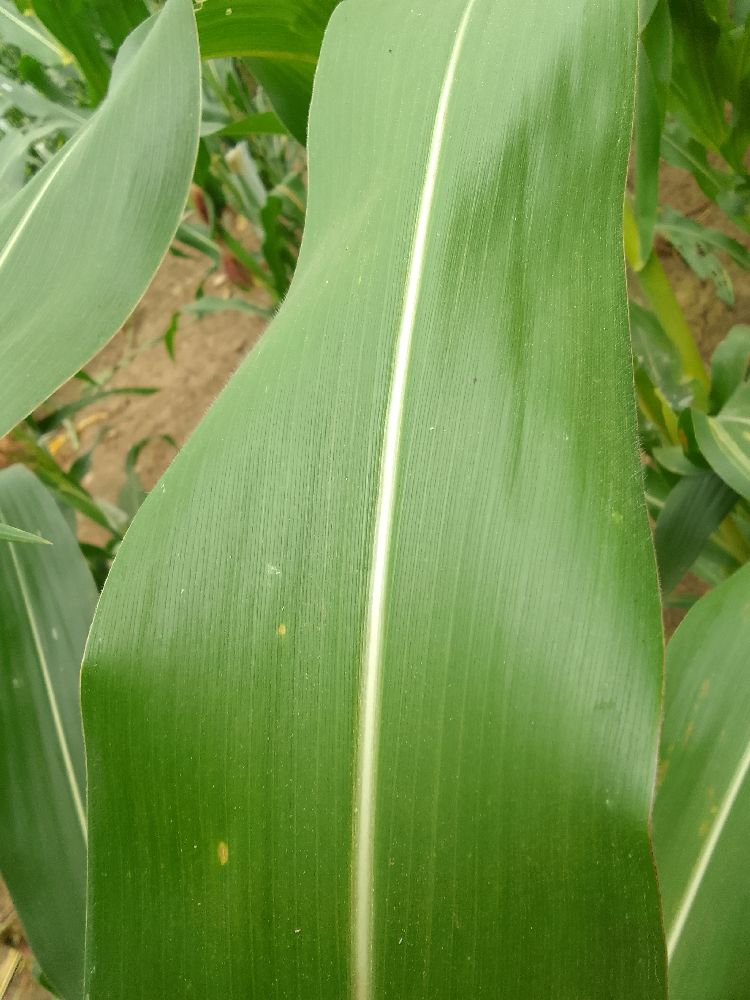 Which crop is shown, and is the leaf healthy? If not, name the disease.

maize, healthy
